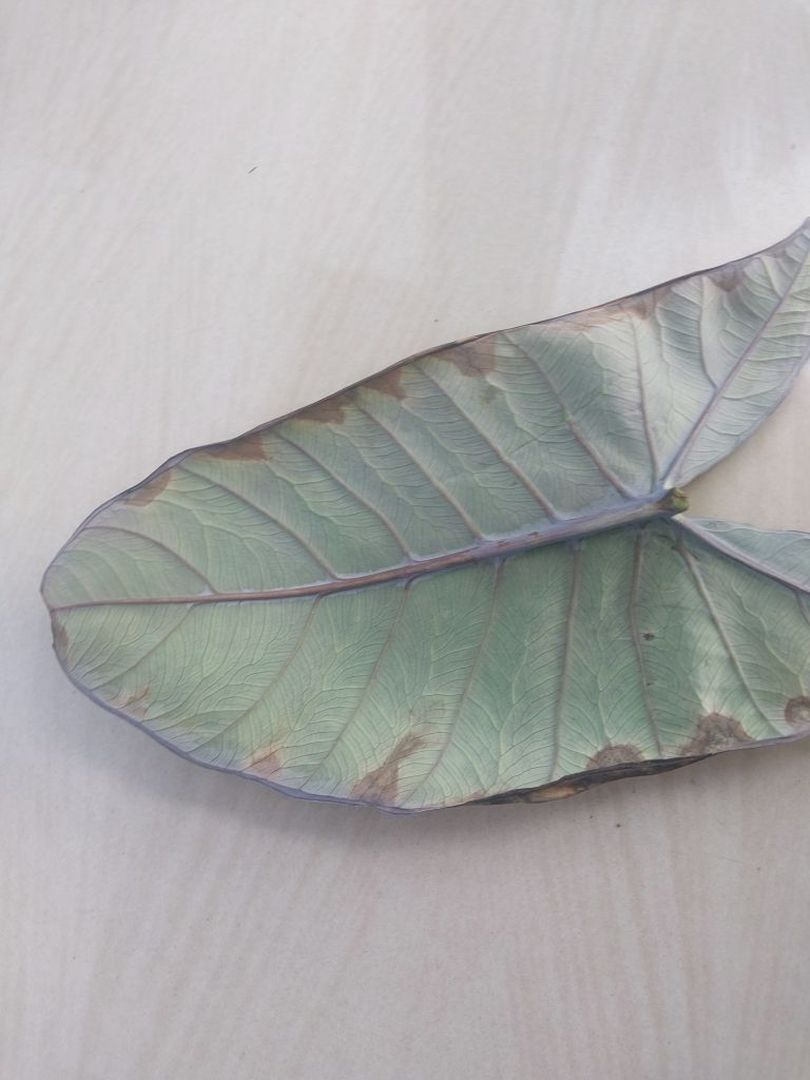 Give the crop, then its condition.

taro, leaf blight
